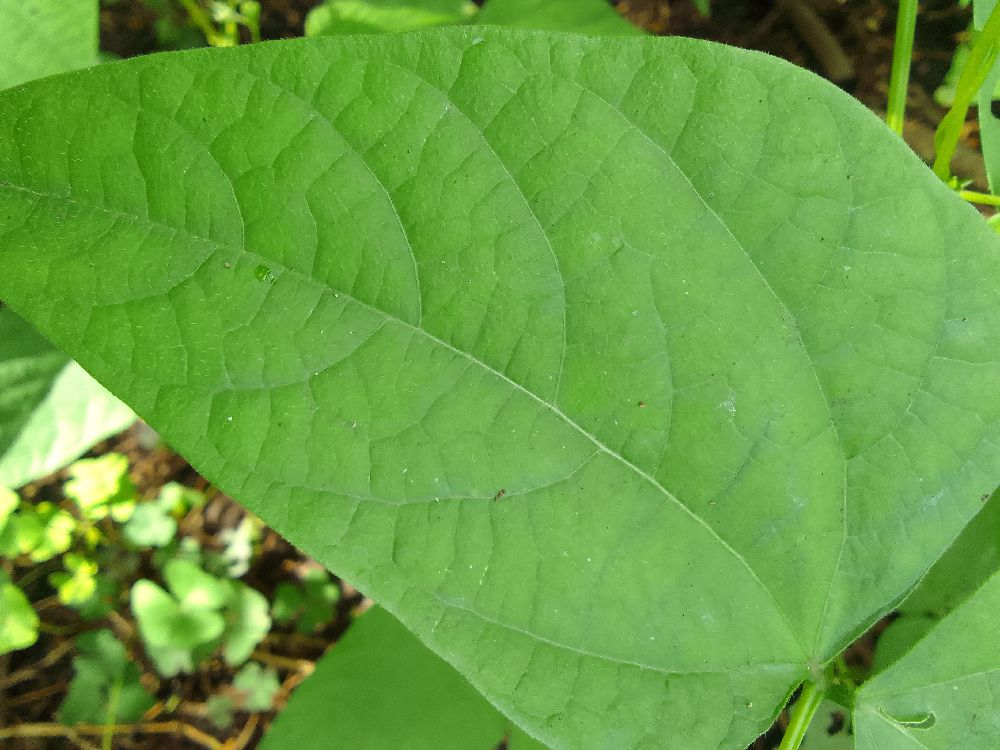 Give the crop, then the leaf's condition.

common bean, healthy
